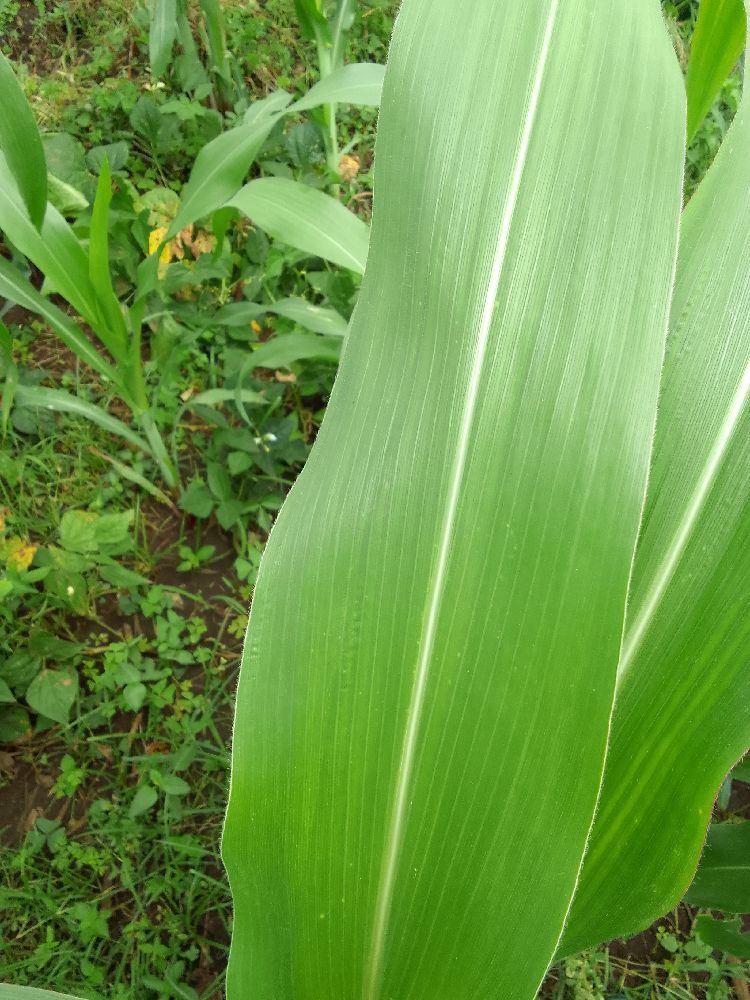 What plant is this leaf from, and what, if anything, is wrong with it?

maize, healthy
